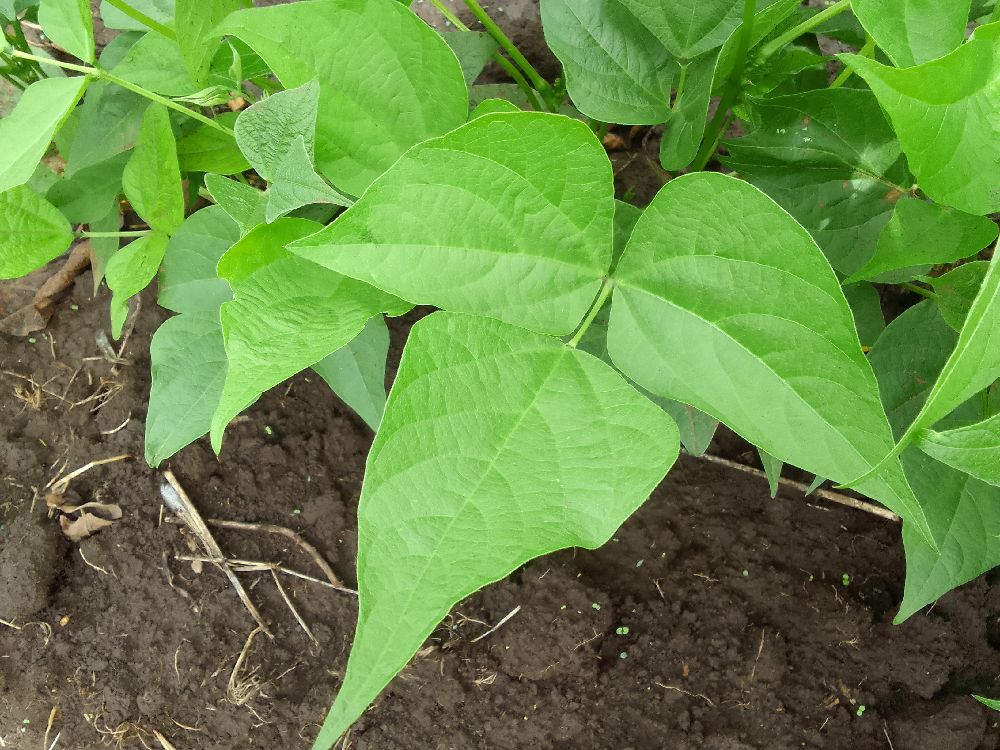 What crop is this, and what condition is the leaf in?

common bean, healthy
